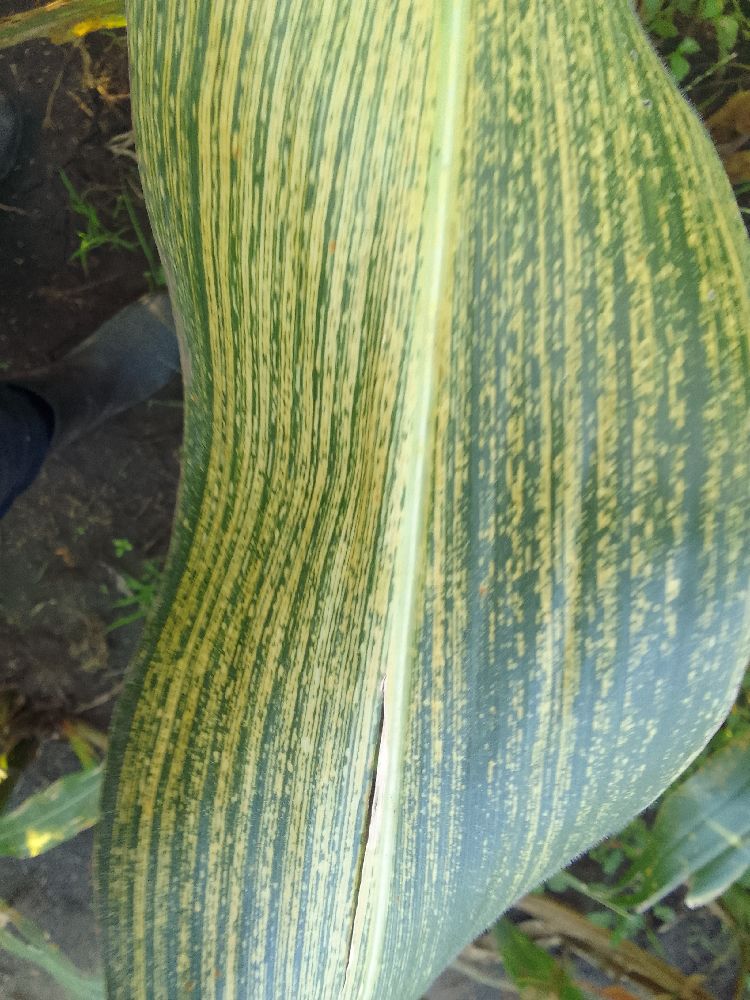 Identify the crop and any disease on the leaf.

maize, maize streak virus
